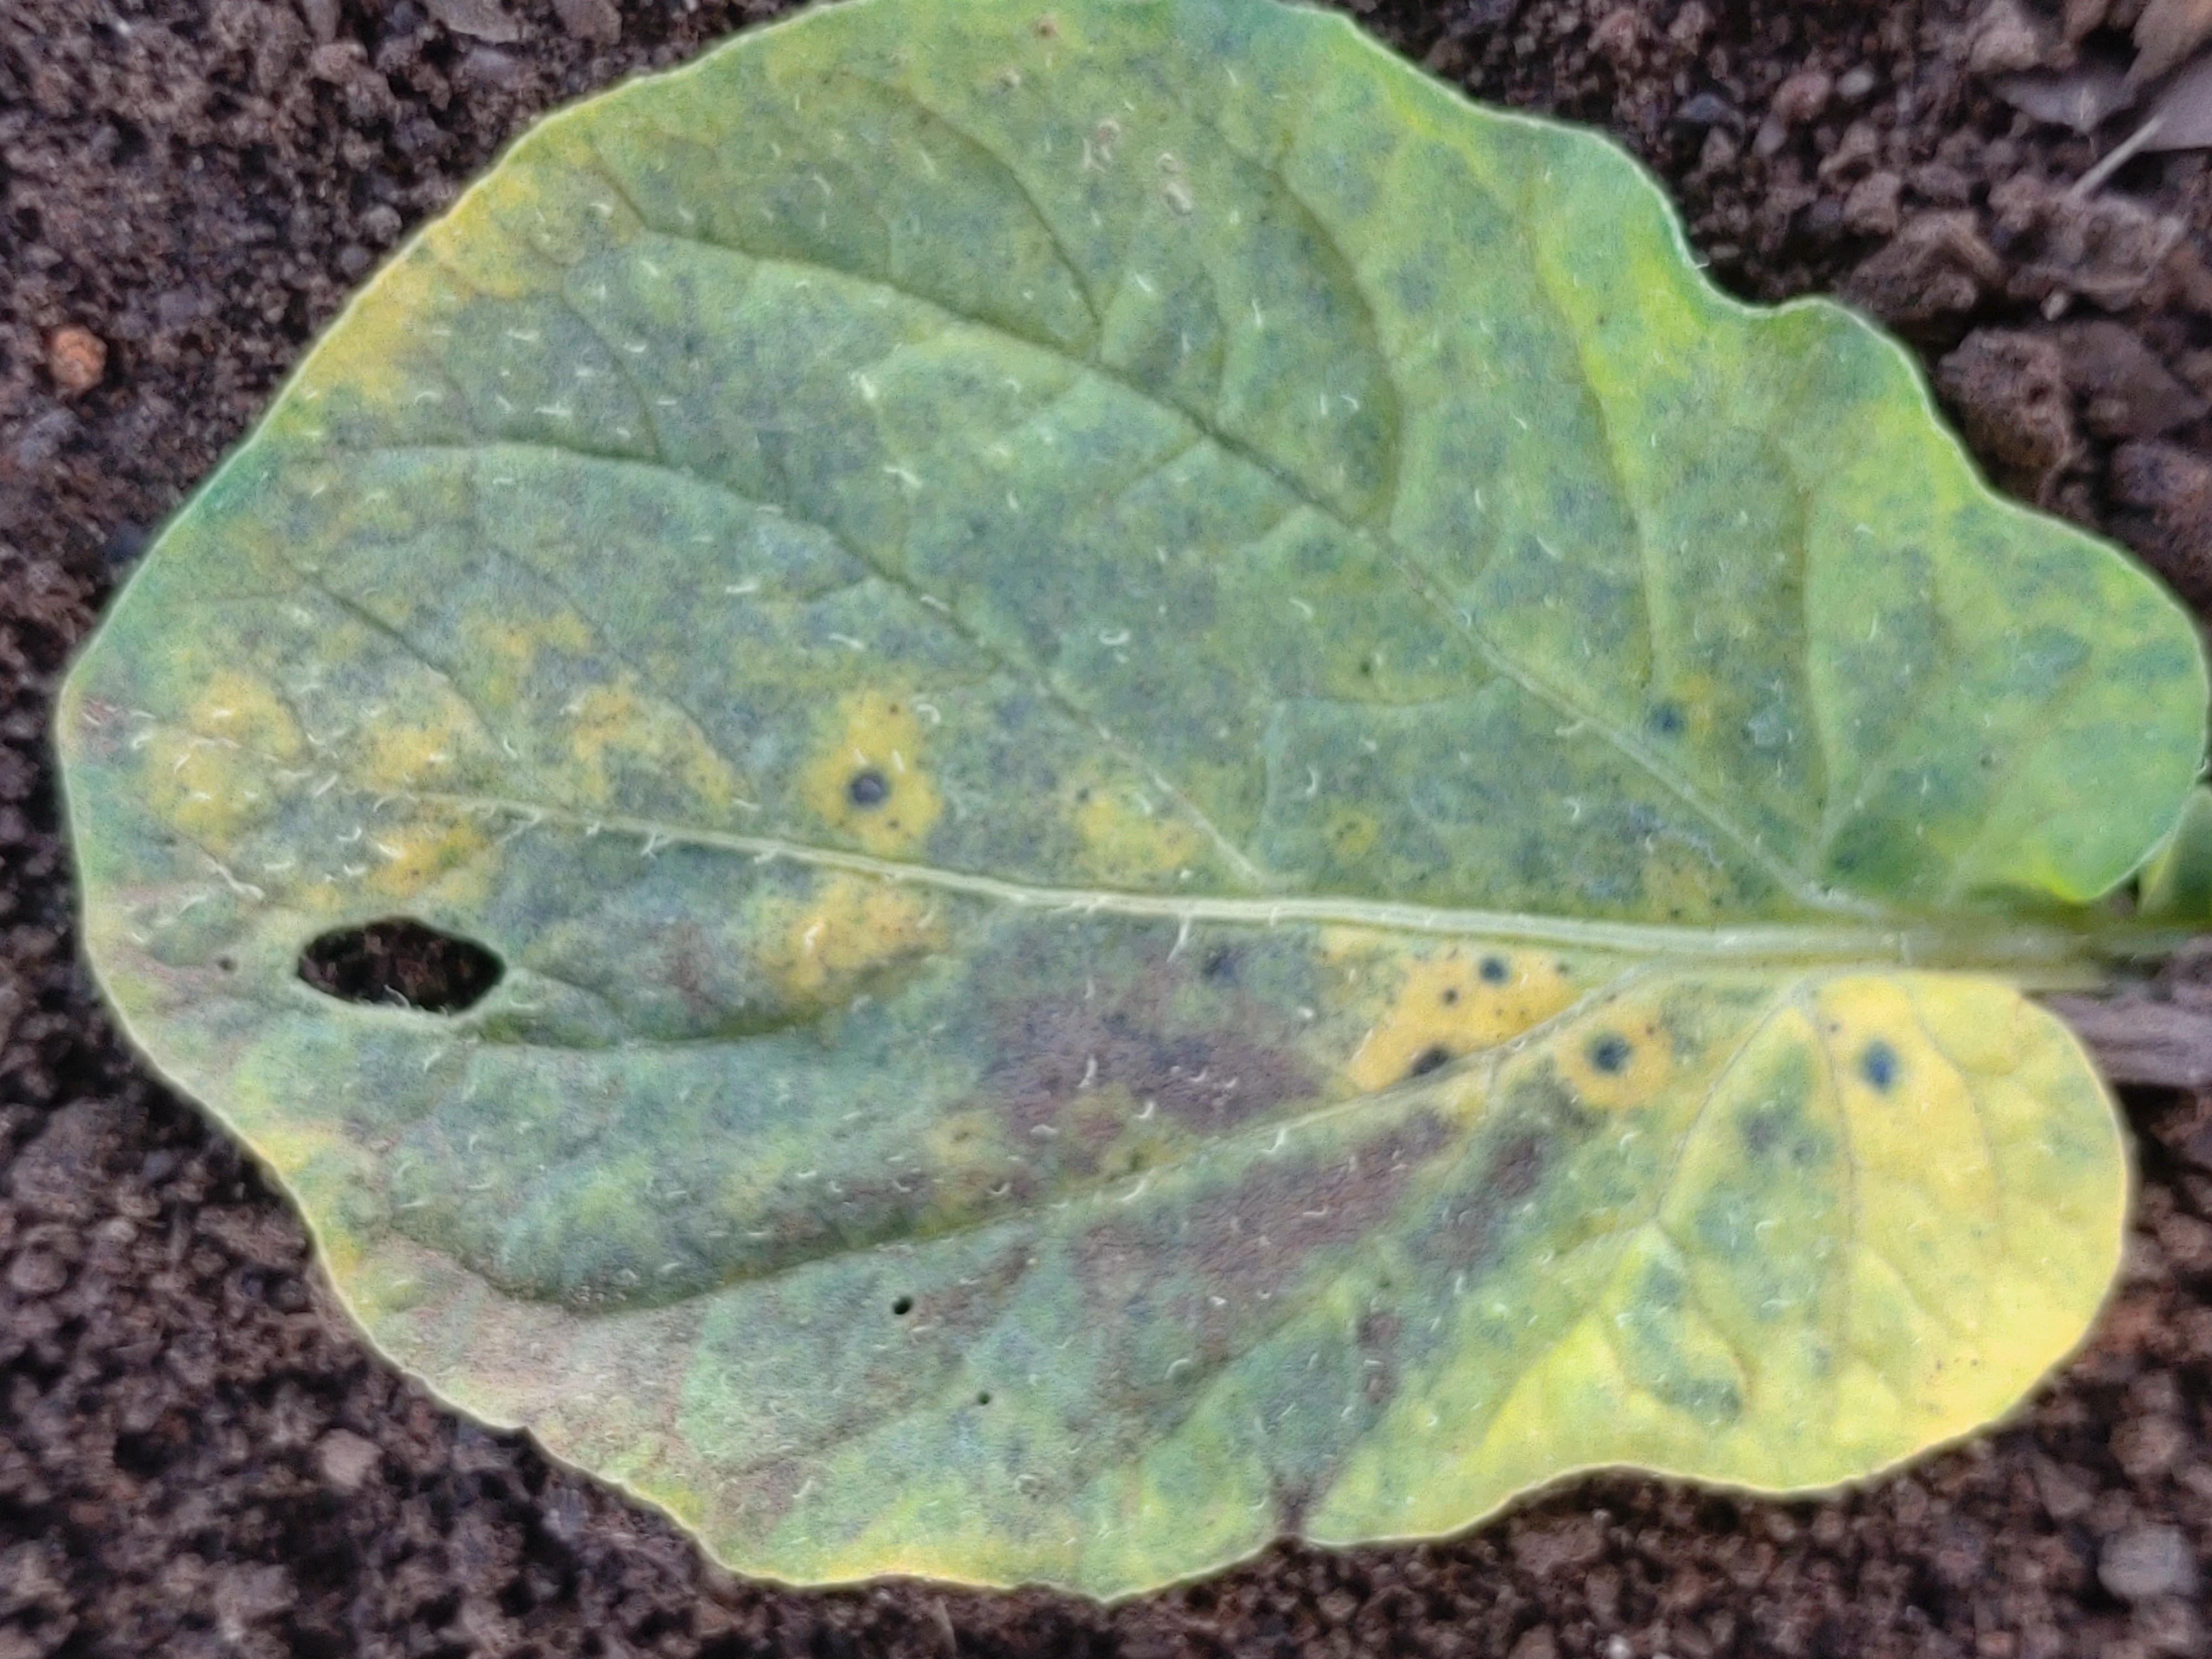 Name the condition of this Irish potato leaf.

late blight
